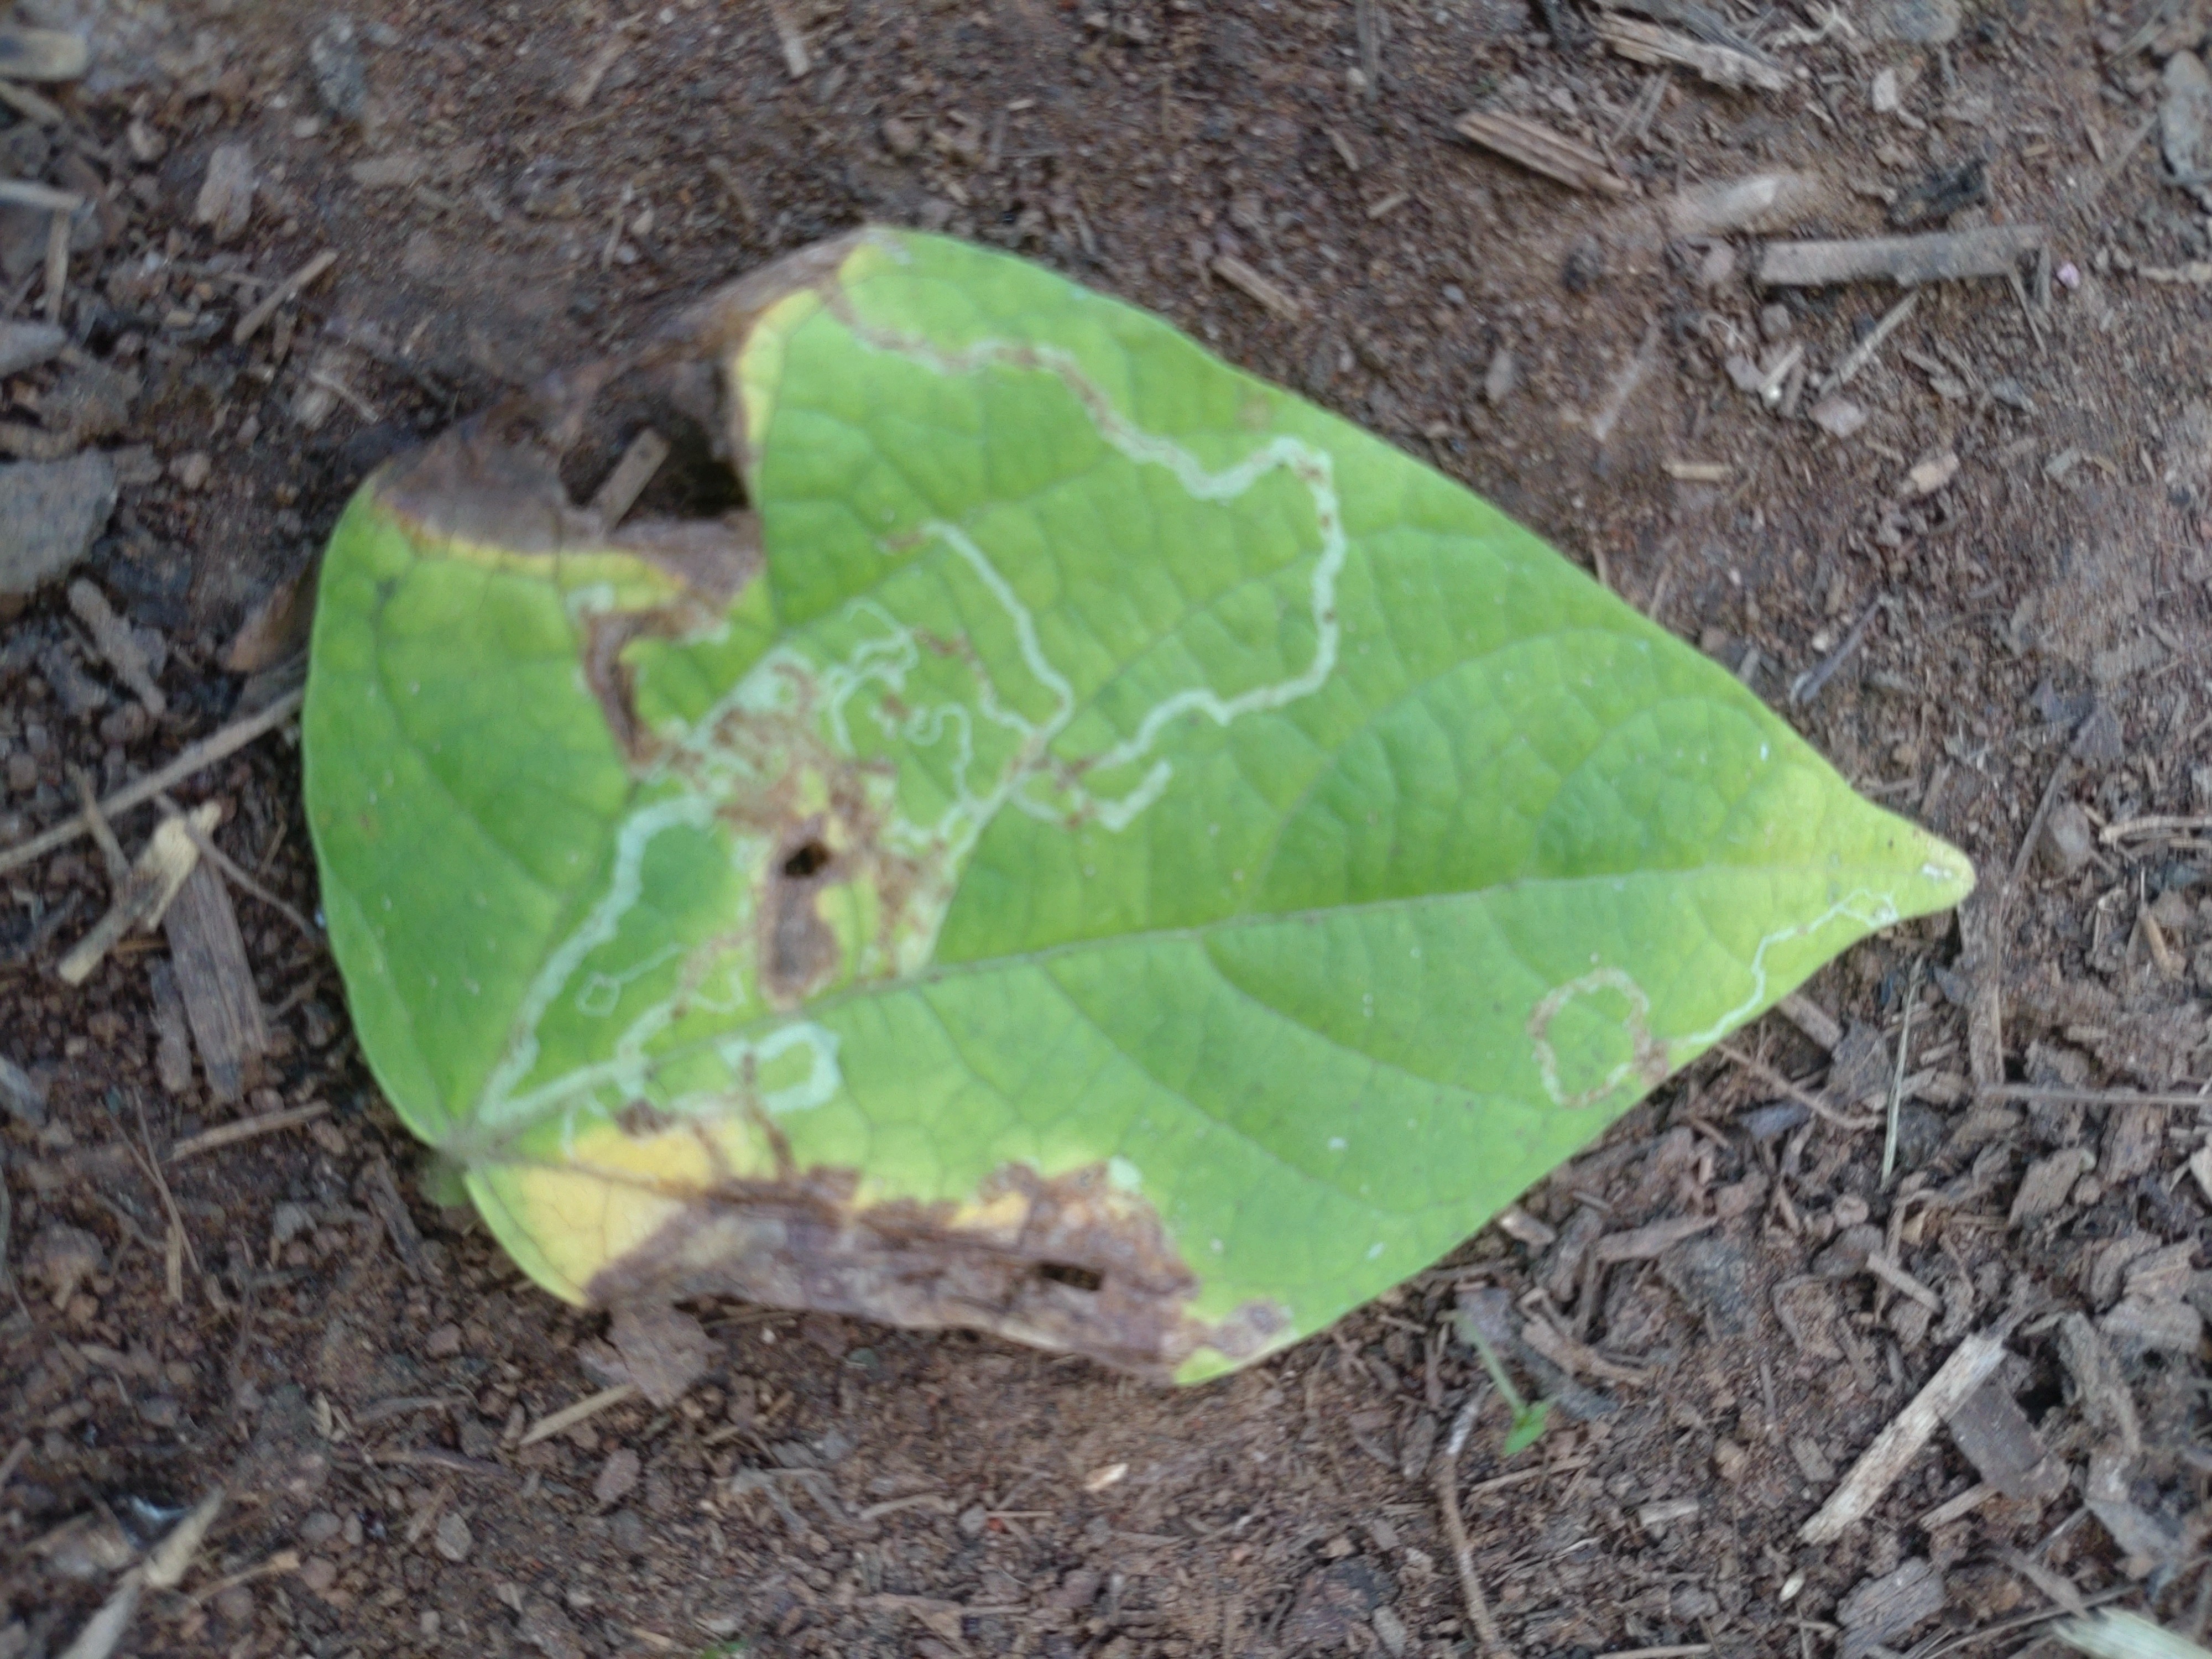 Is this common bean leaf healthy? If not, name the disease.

anthracnose
